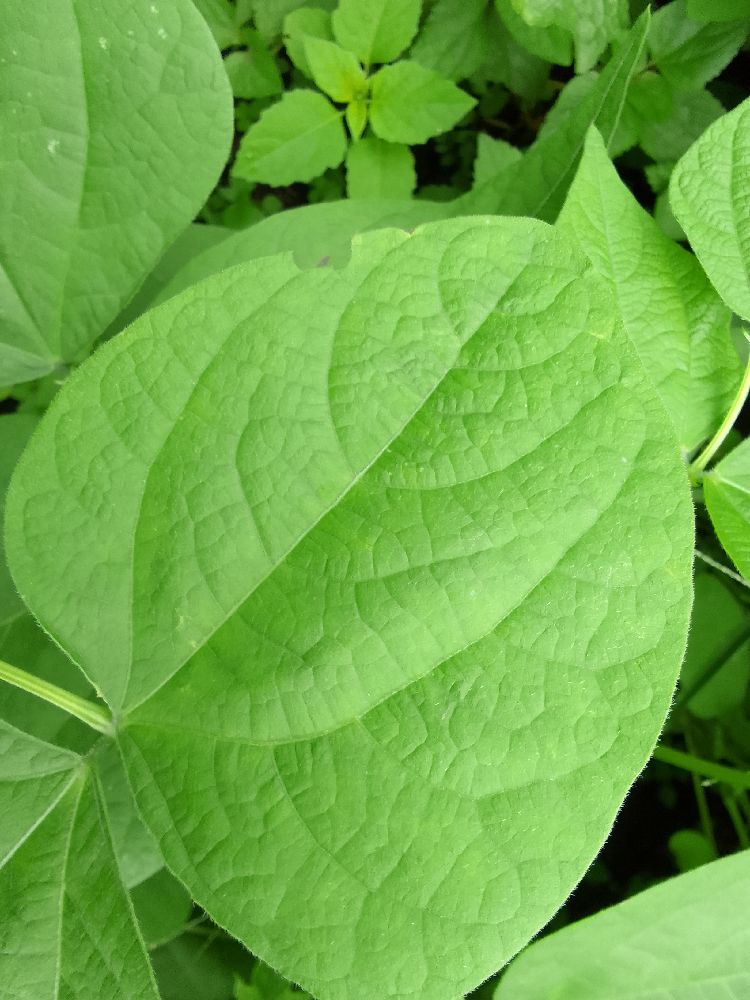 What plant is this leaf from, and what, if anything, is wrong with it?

common bean, healthy
